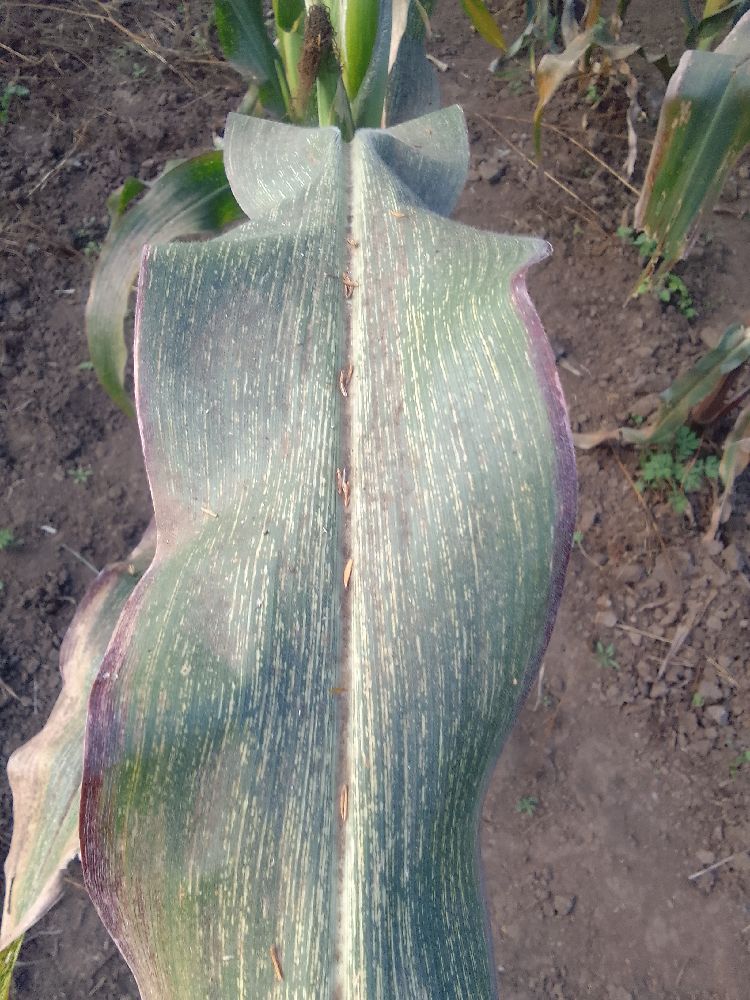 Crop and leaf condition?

maize, maize streak virus
